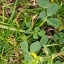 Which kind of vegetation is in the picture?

unstructured weed
